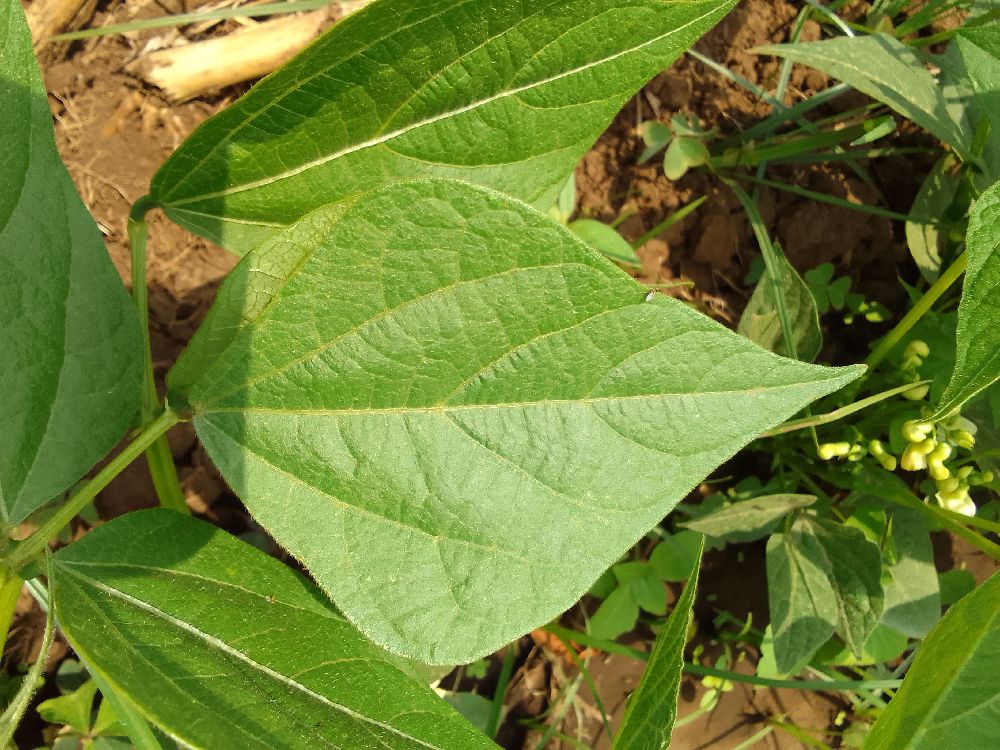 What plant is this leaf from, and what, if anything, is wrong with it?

common bean, healthy
